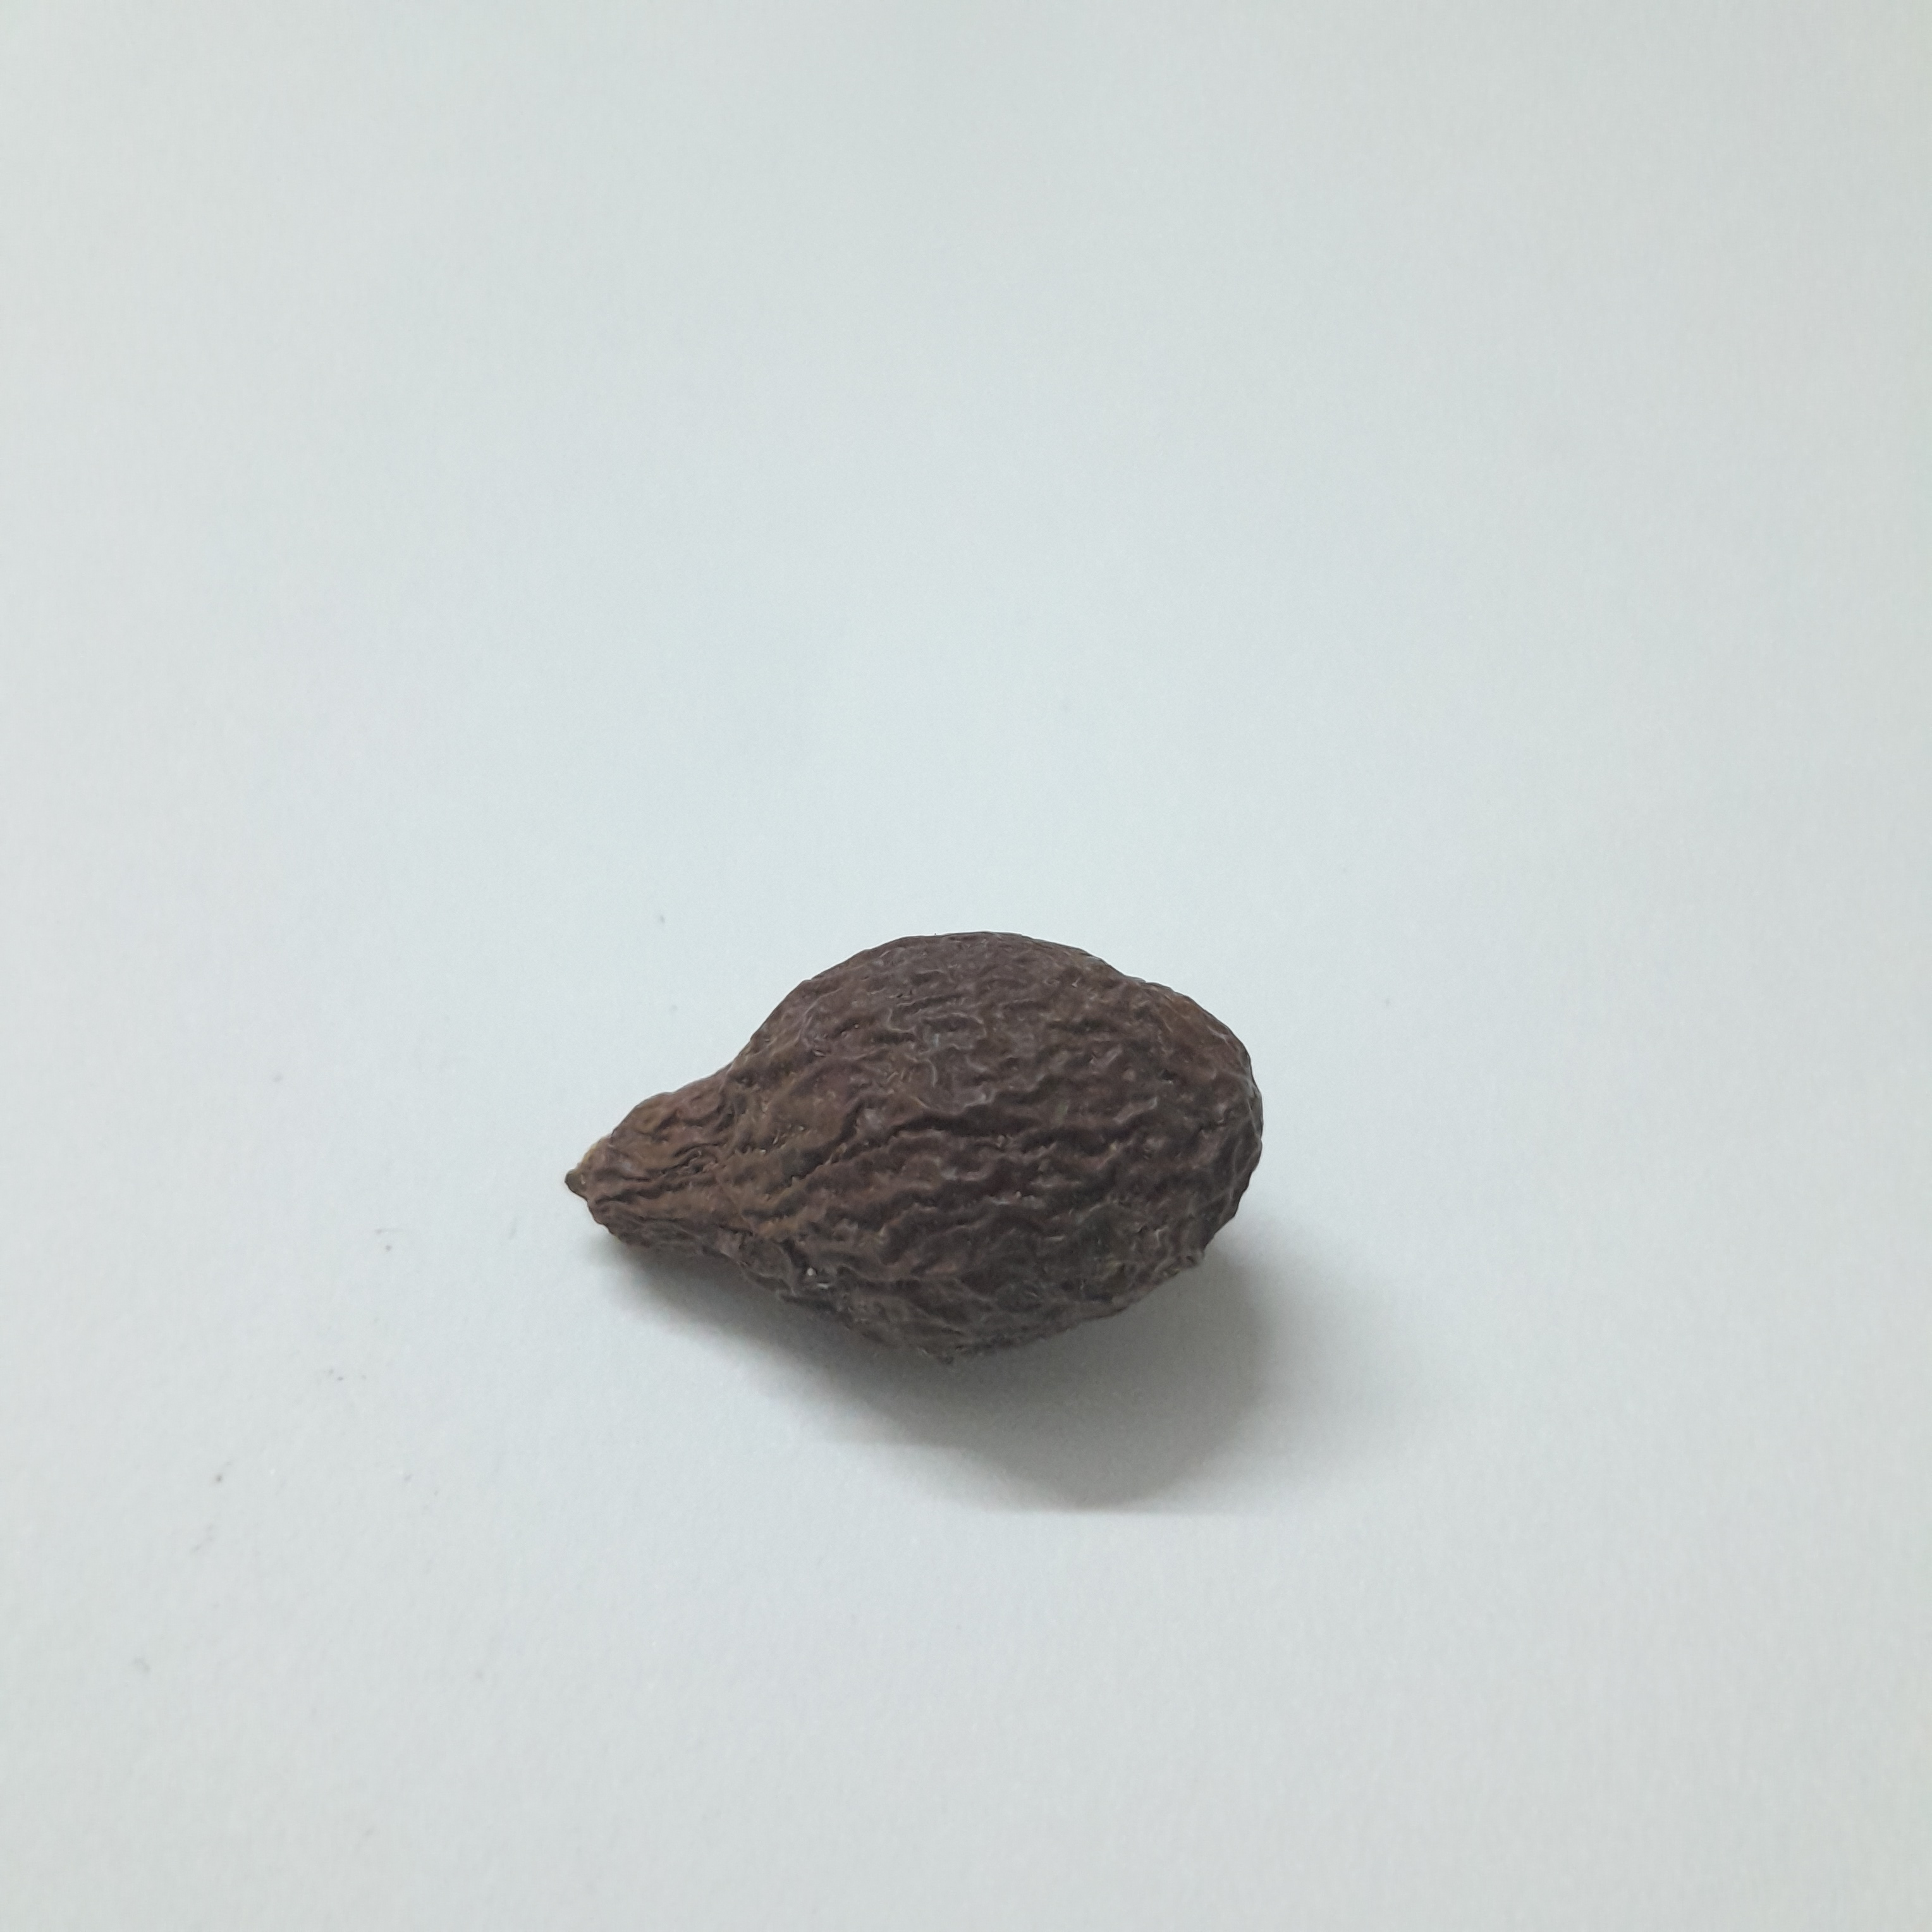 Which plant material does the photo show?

niranjanphal
